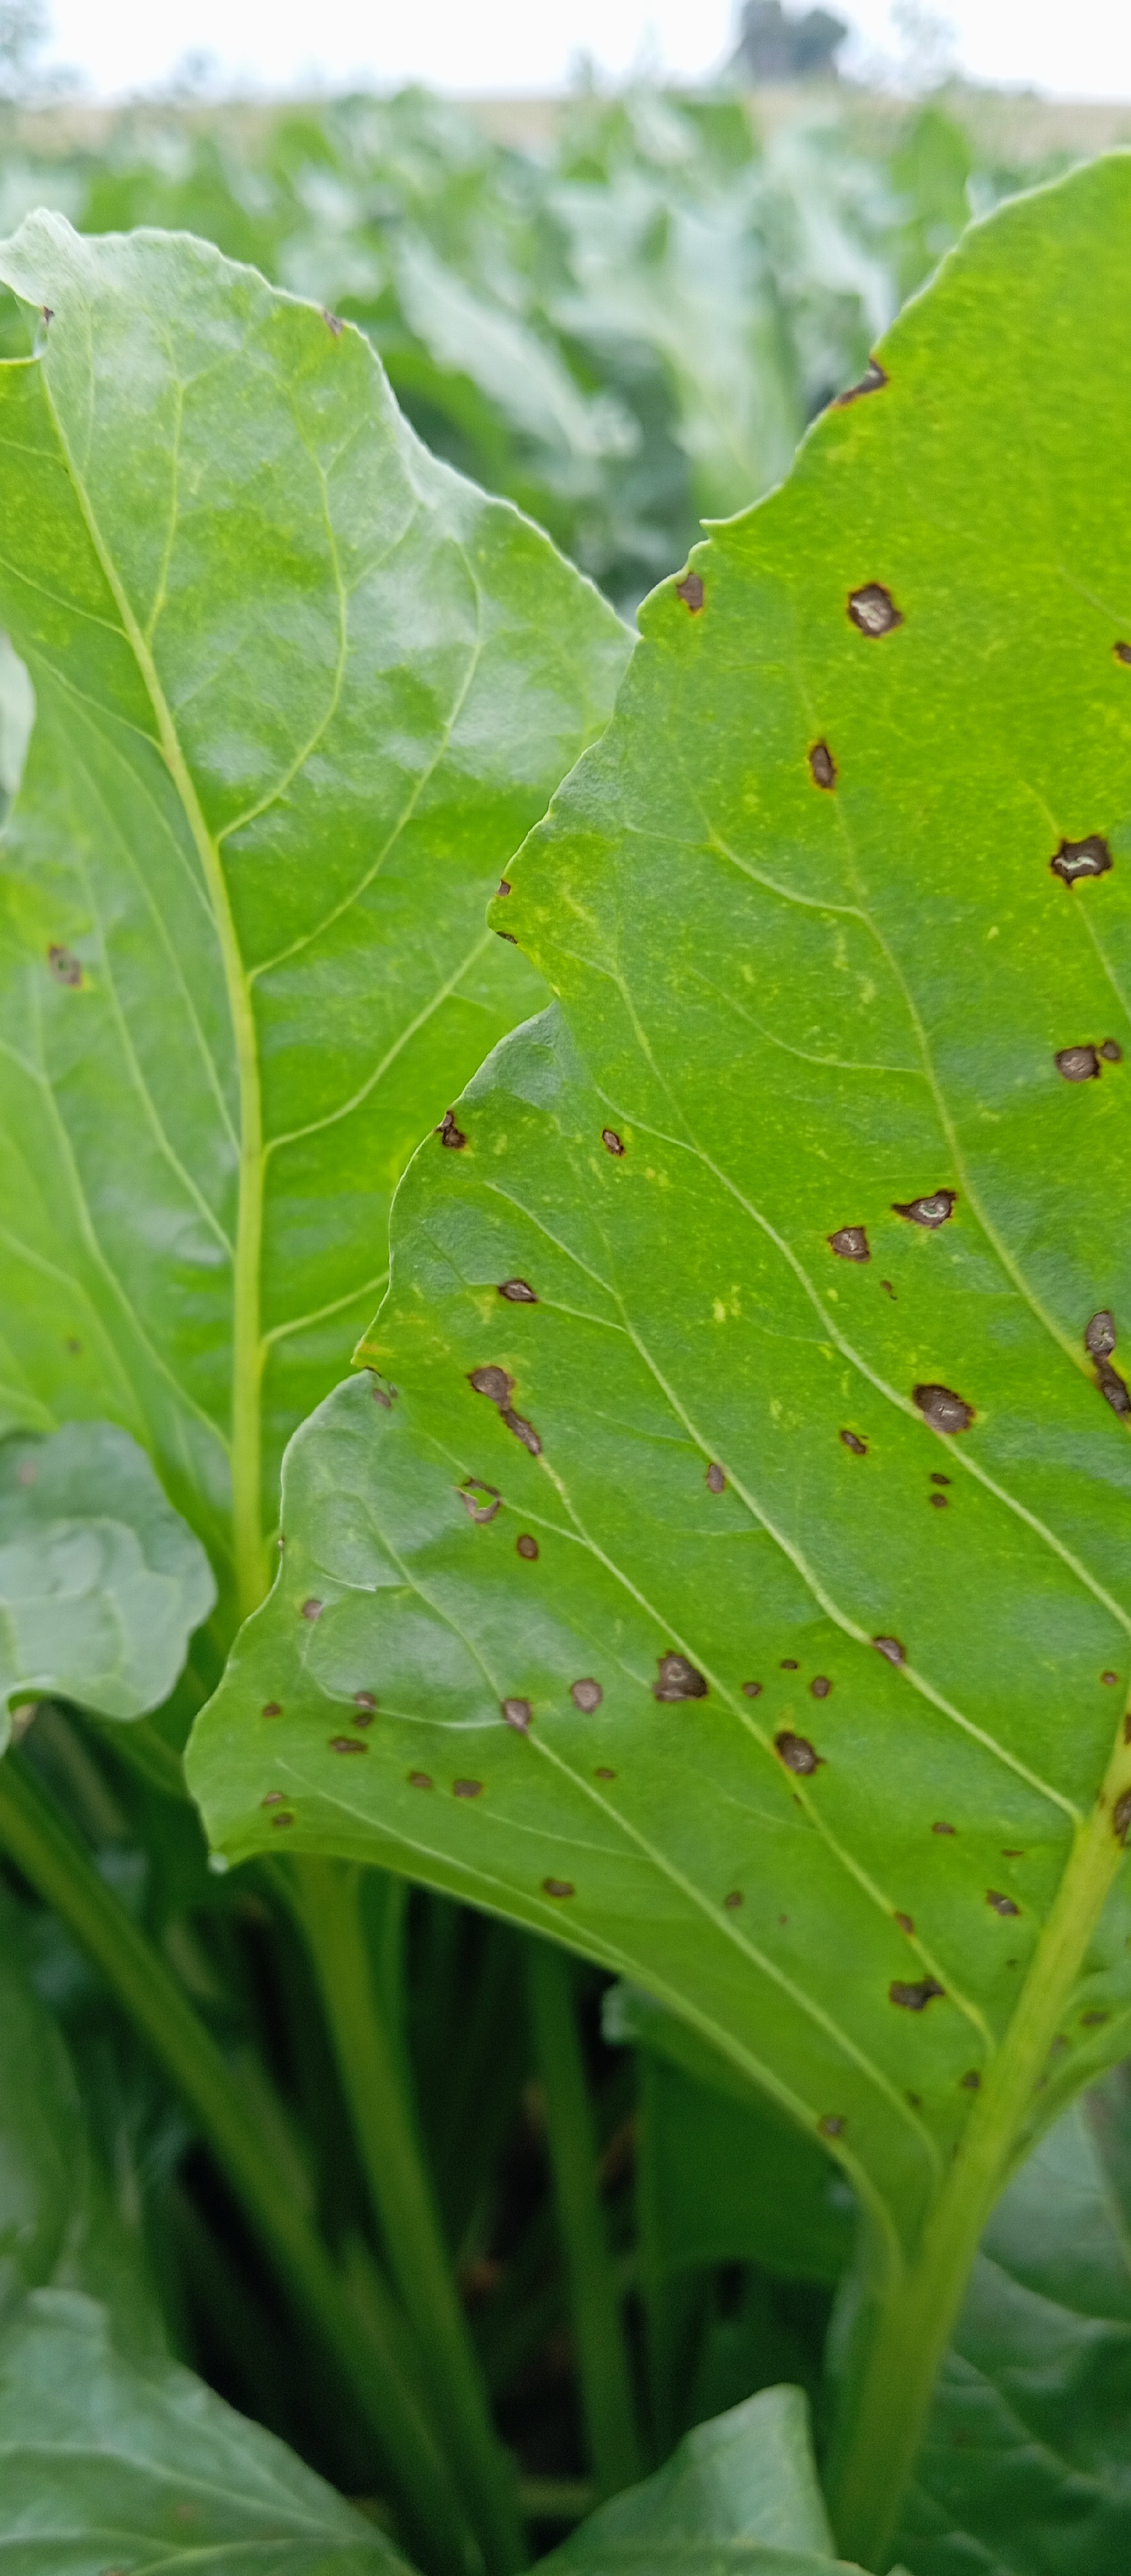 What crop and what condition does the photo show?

beet, cercospora
